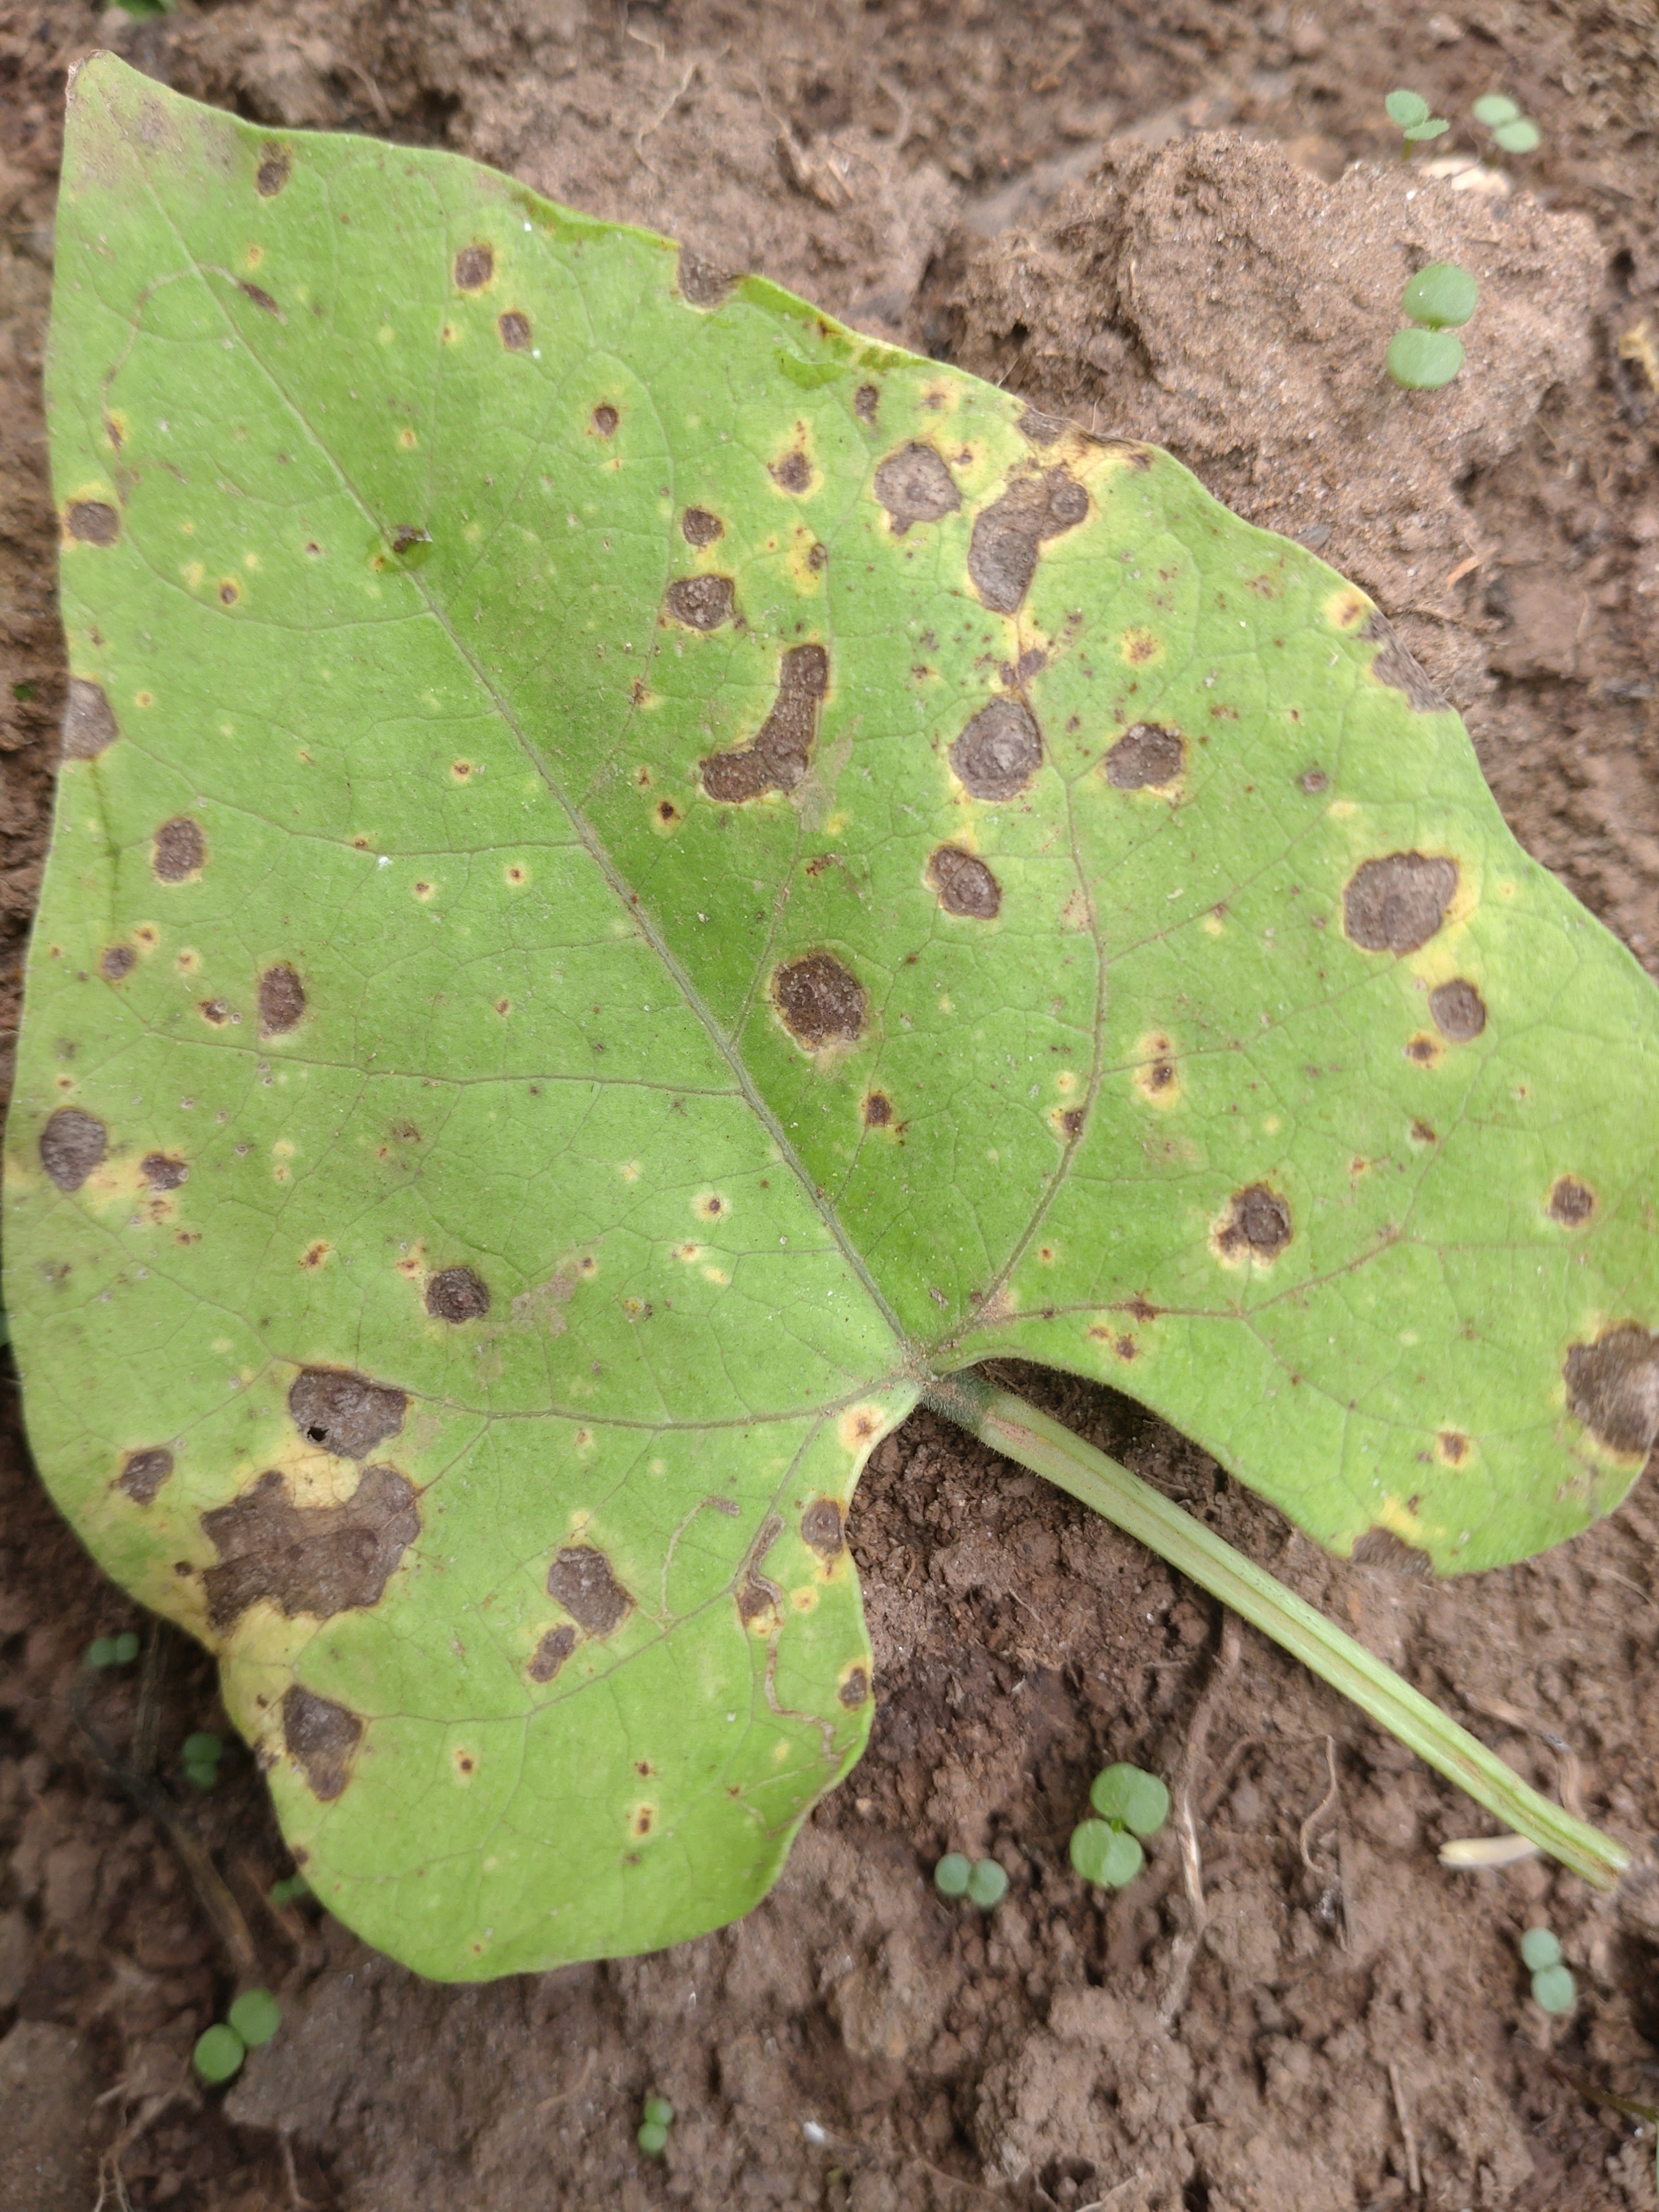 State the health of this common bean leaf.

rust
